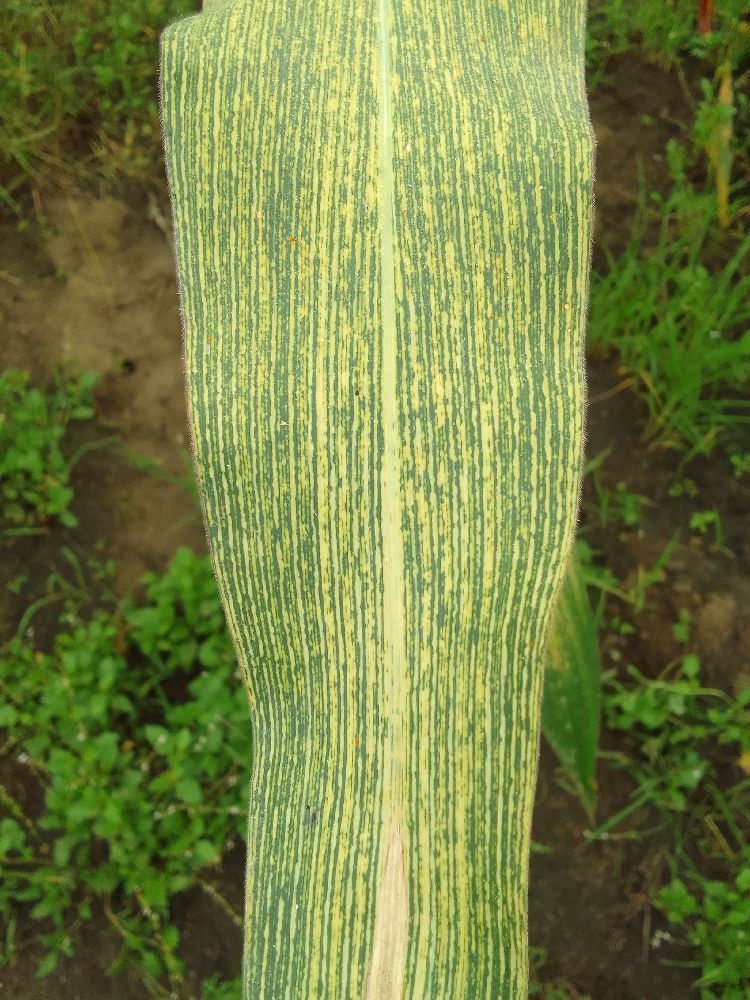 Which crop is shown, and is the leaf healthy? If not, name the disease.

maize, maize streak virus
